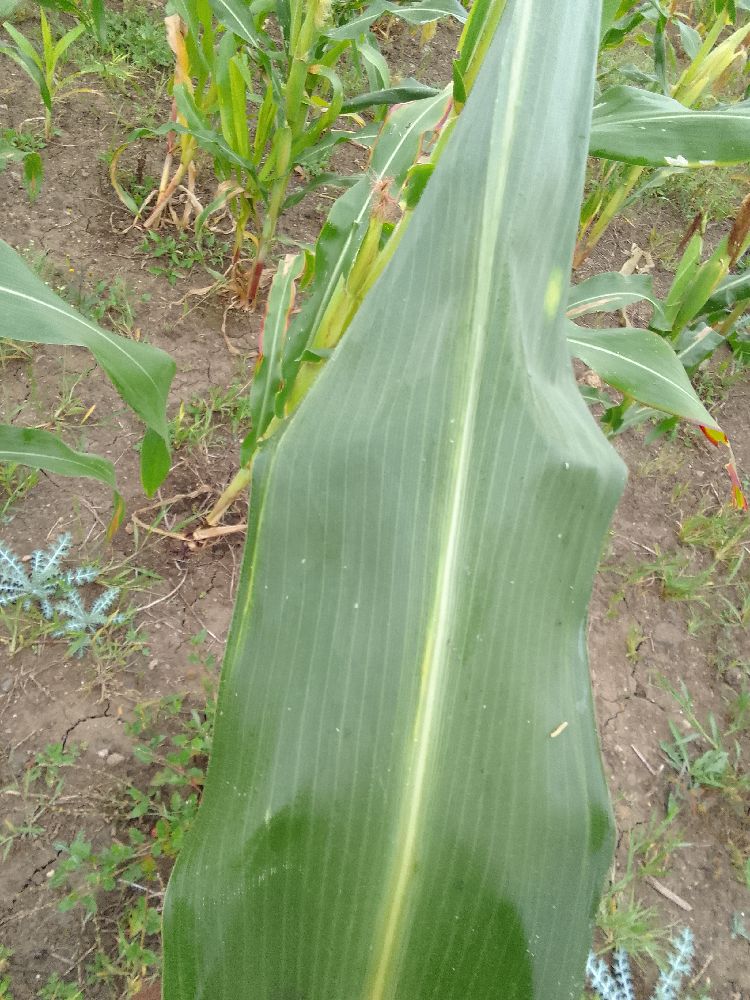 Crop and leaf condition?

maize, healthy
